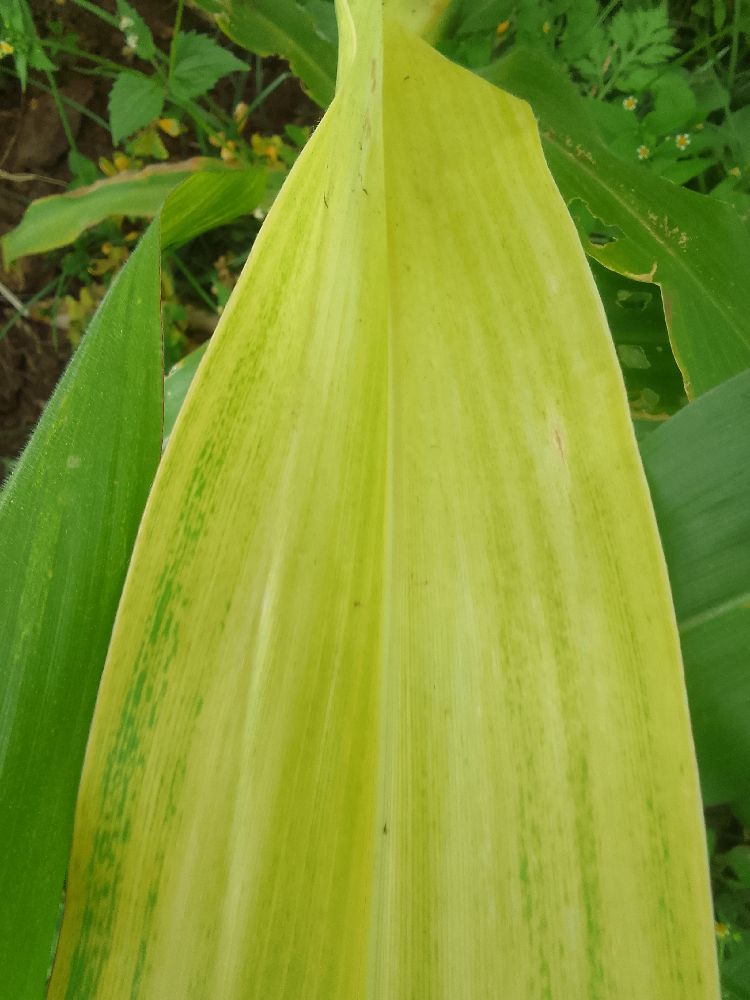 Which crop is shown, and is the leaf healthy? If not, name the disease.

maize, maize lethal necrosis
